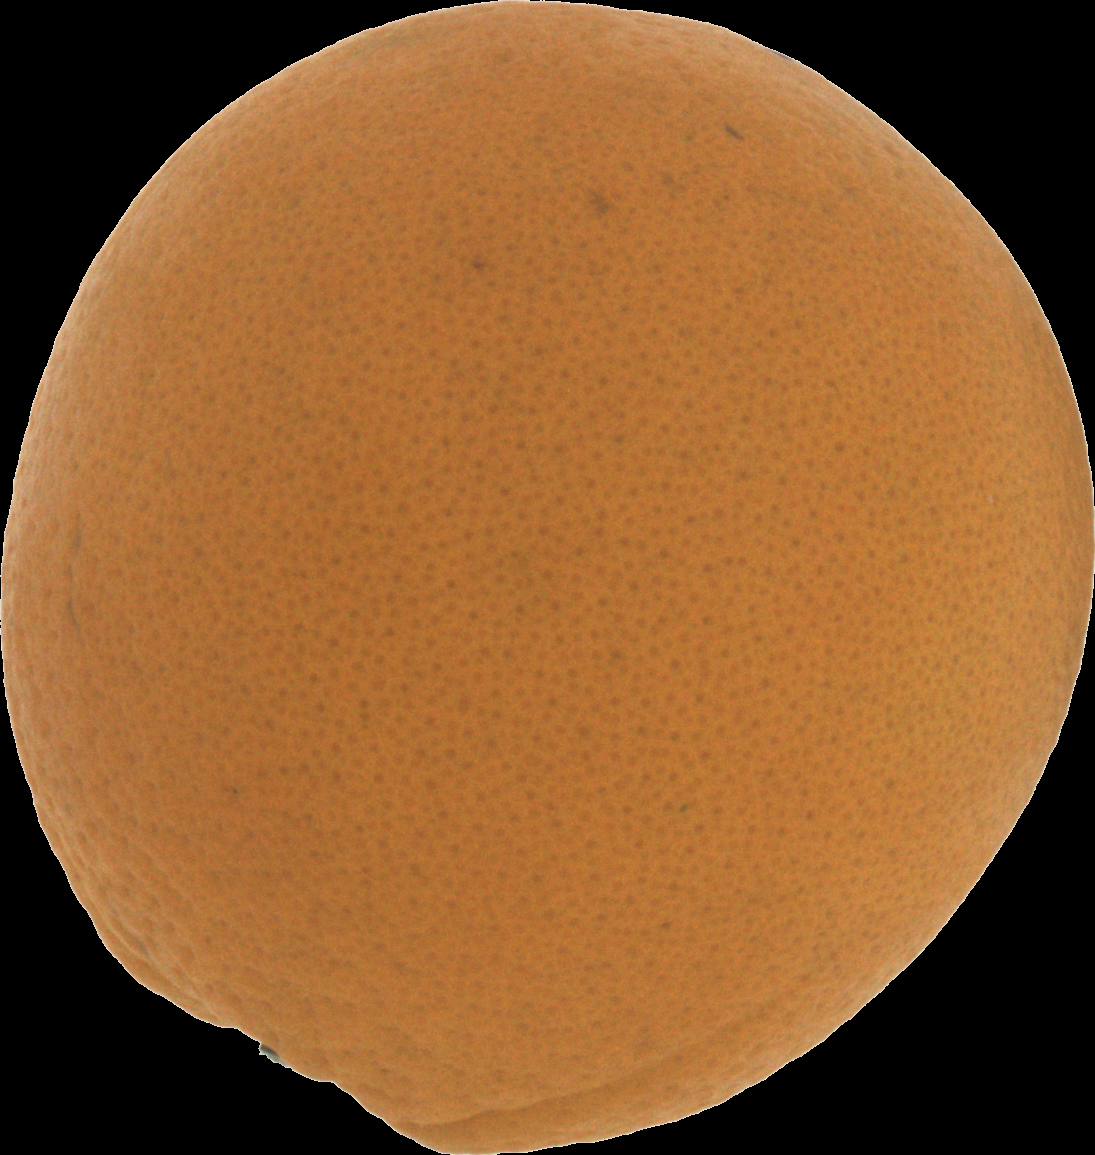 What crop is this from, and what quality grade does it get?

orange, good
